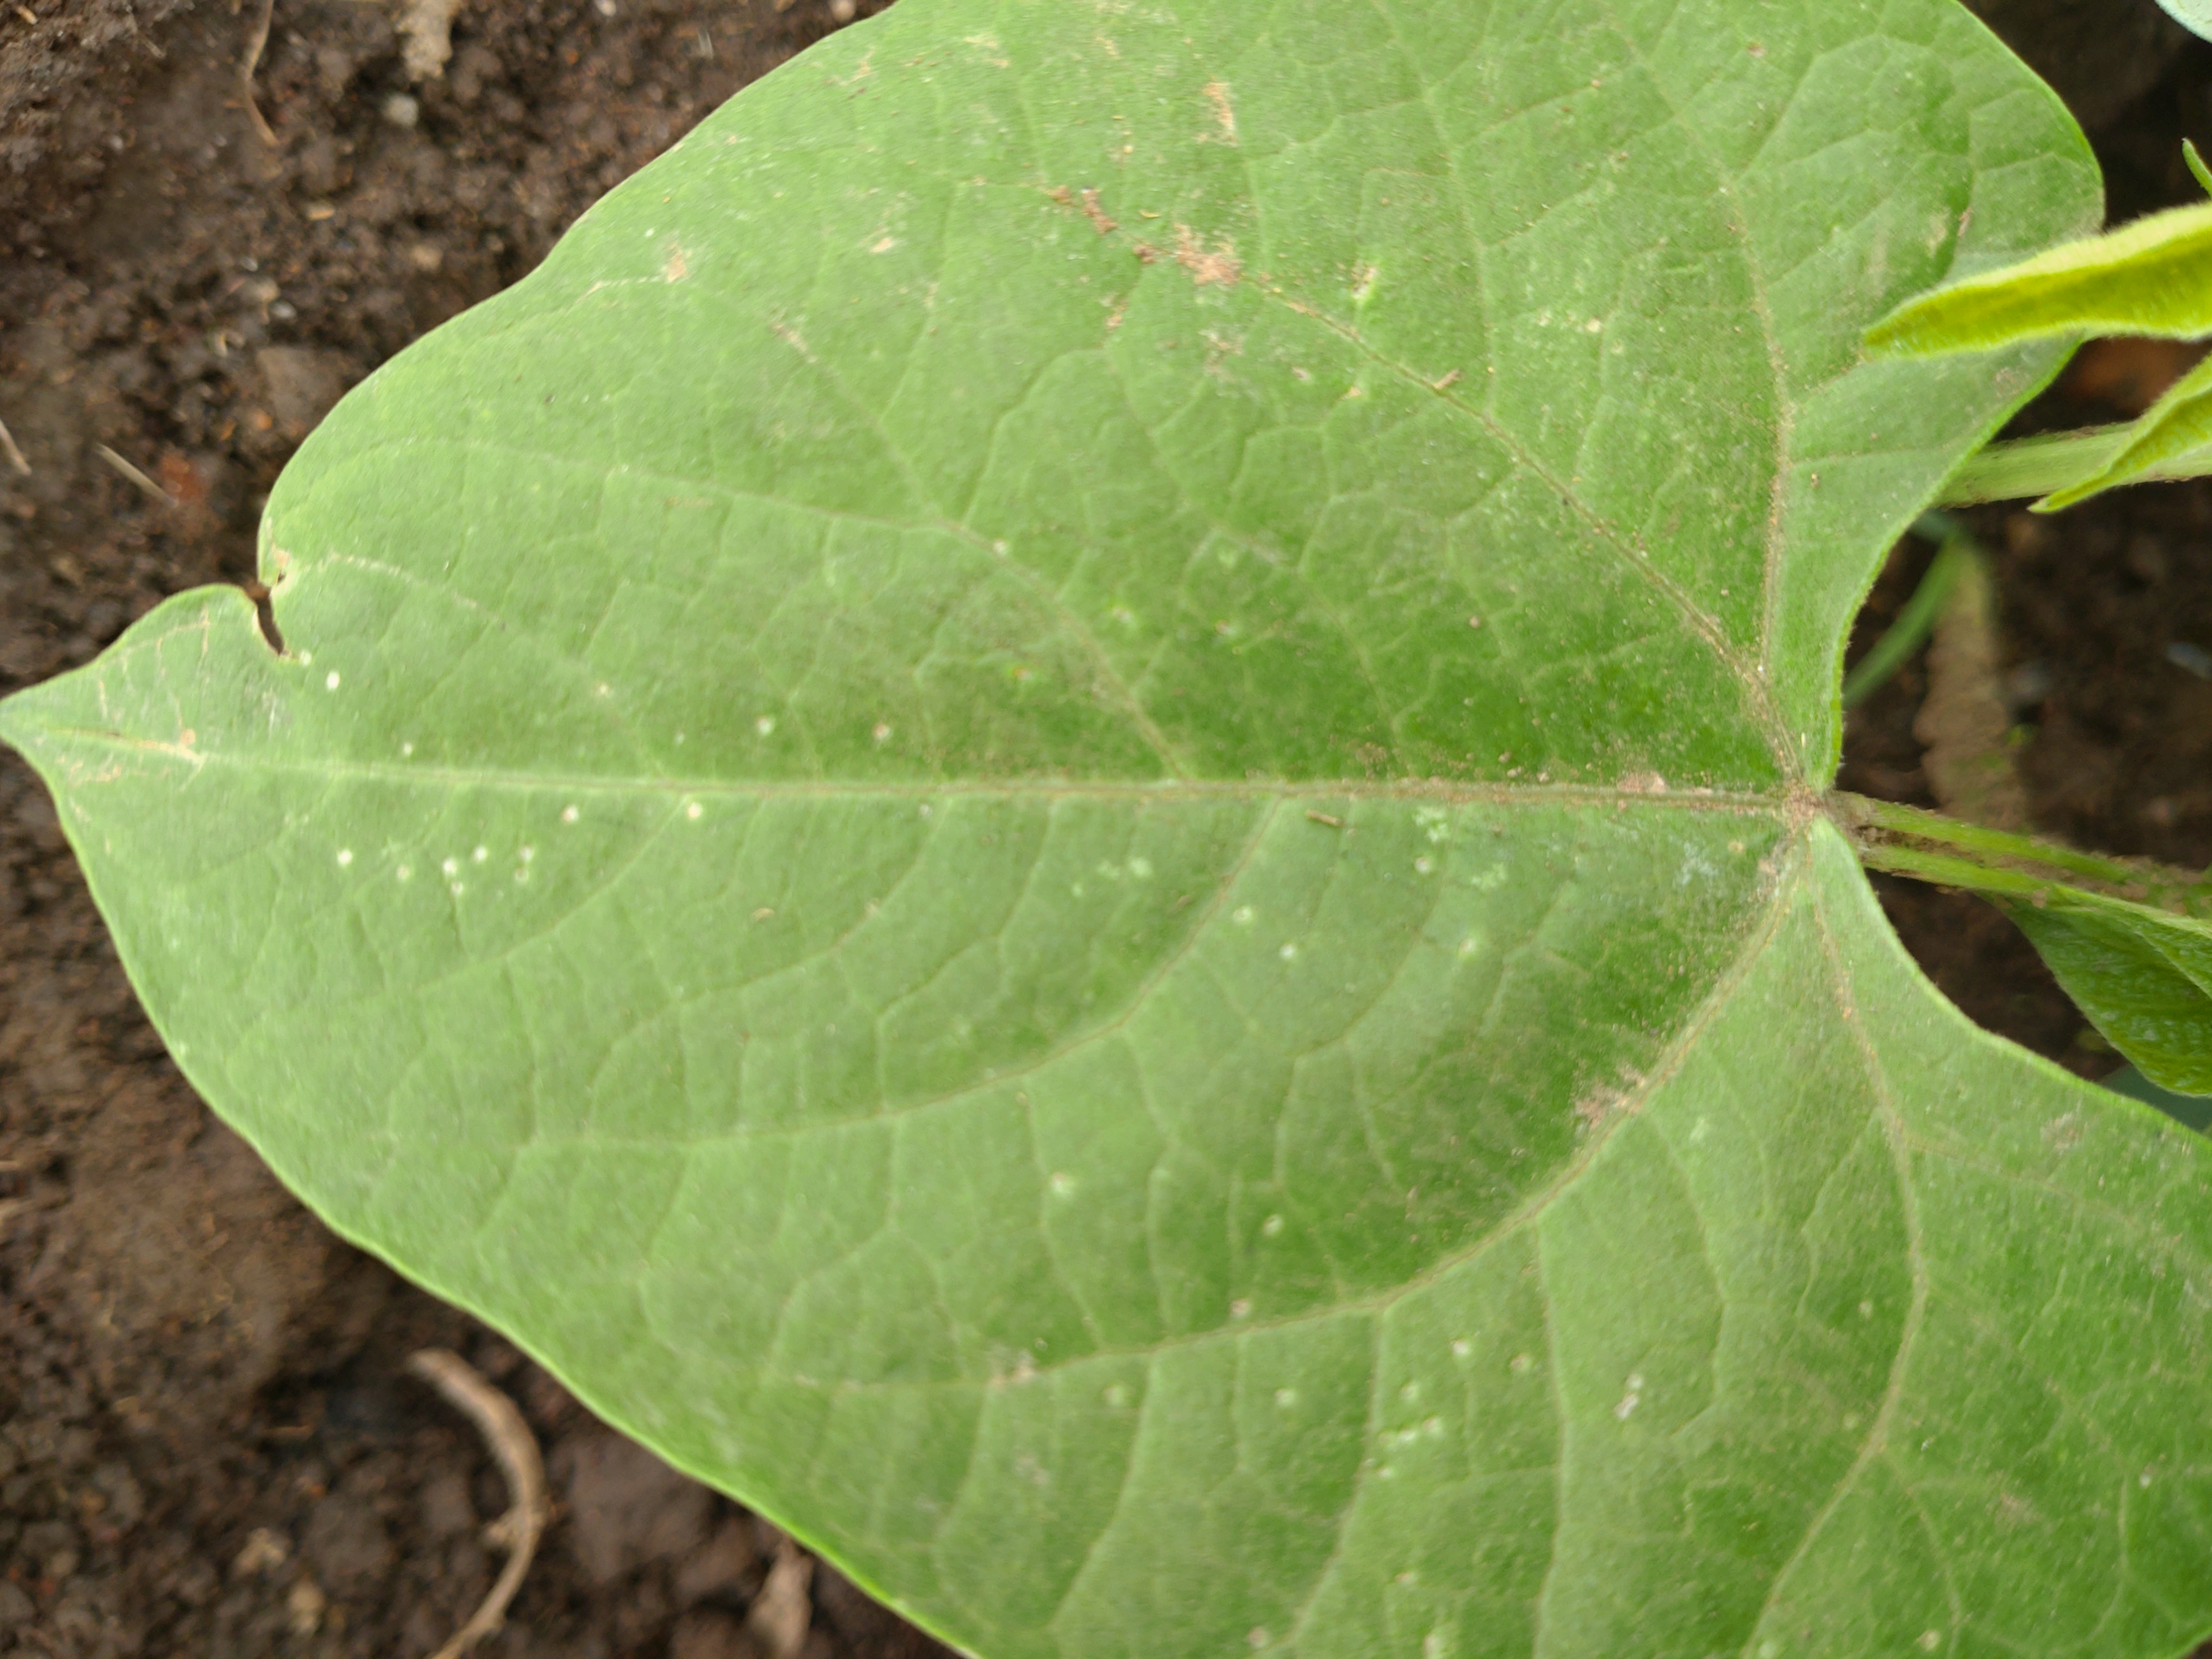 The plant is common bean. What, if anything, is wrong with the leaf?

healthy
